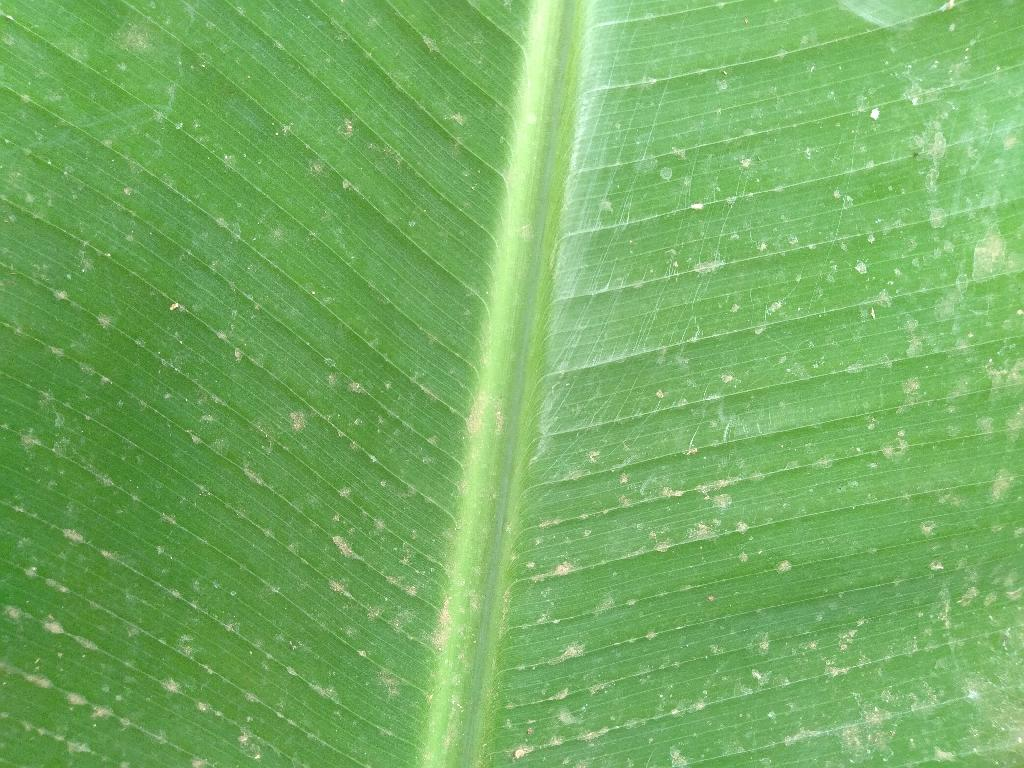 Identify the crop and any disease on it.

banana, healthy
